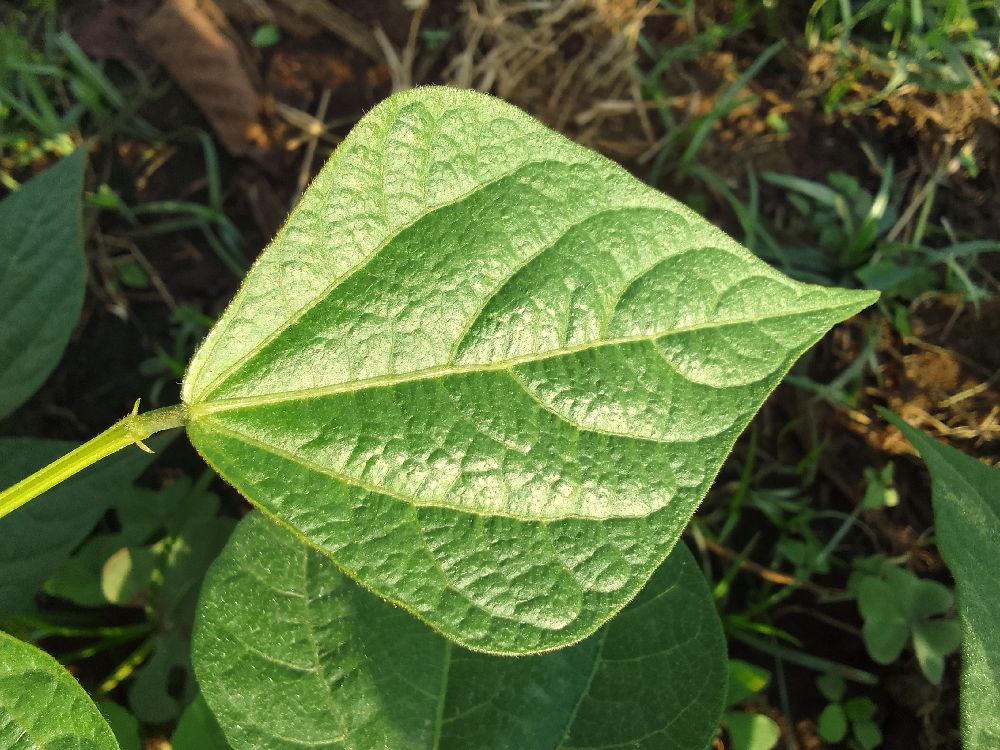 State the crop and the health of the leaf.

common bean, healthy
